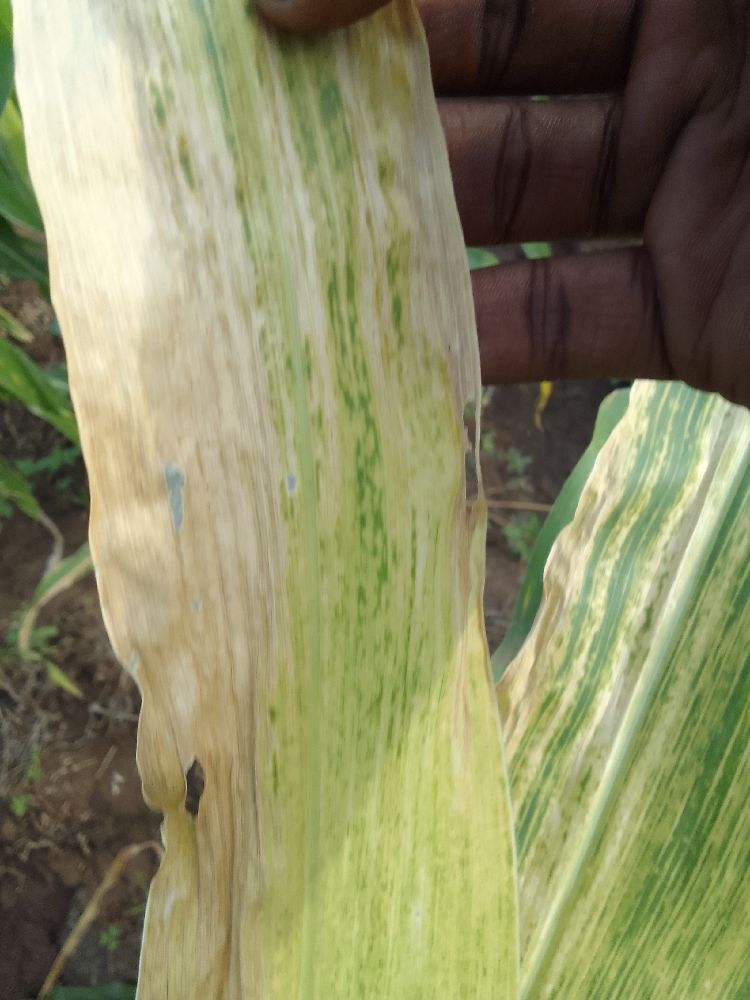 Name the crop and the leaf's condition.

maize, maize lethal necrosis
